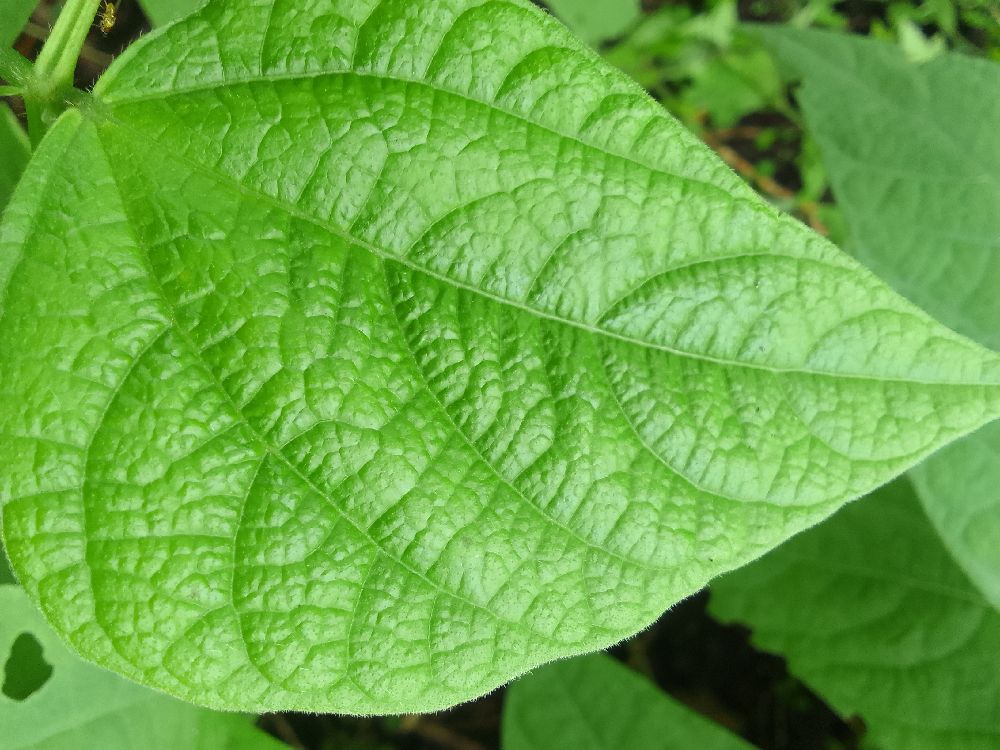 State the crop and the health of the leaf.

common bean, healthy
